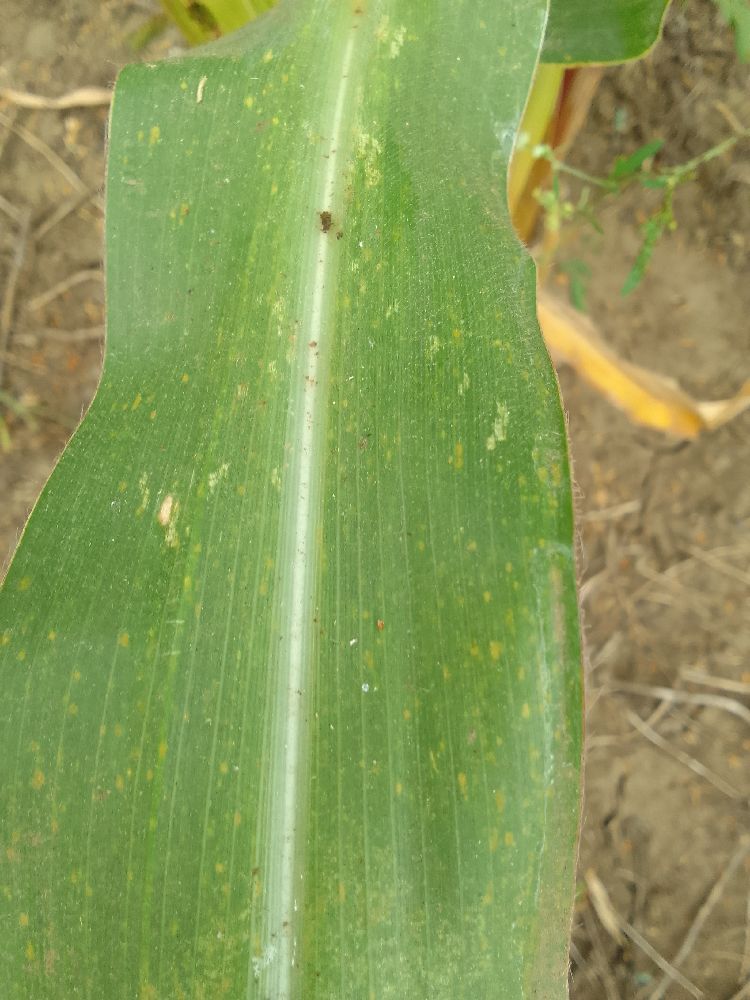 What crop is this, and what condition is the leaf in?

maize, healthy
